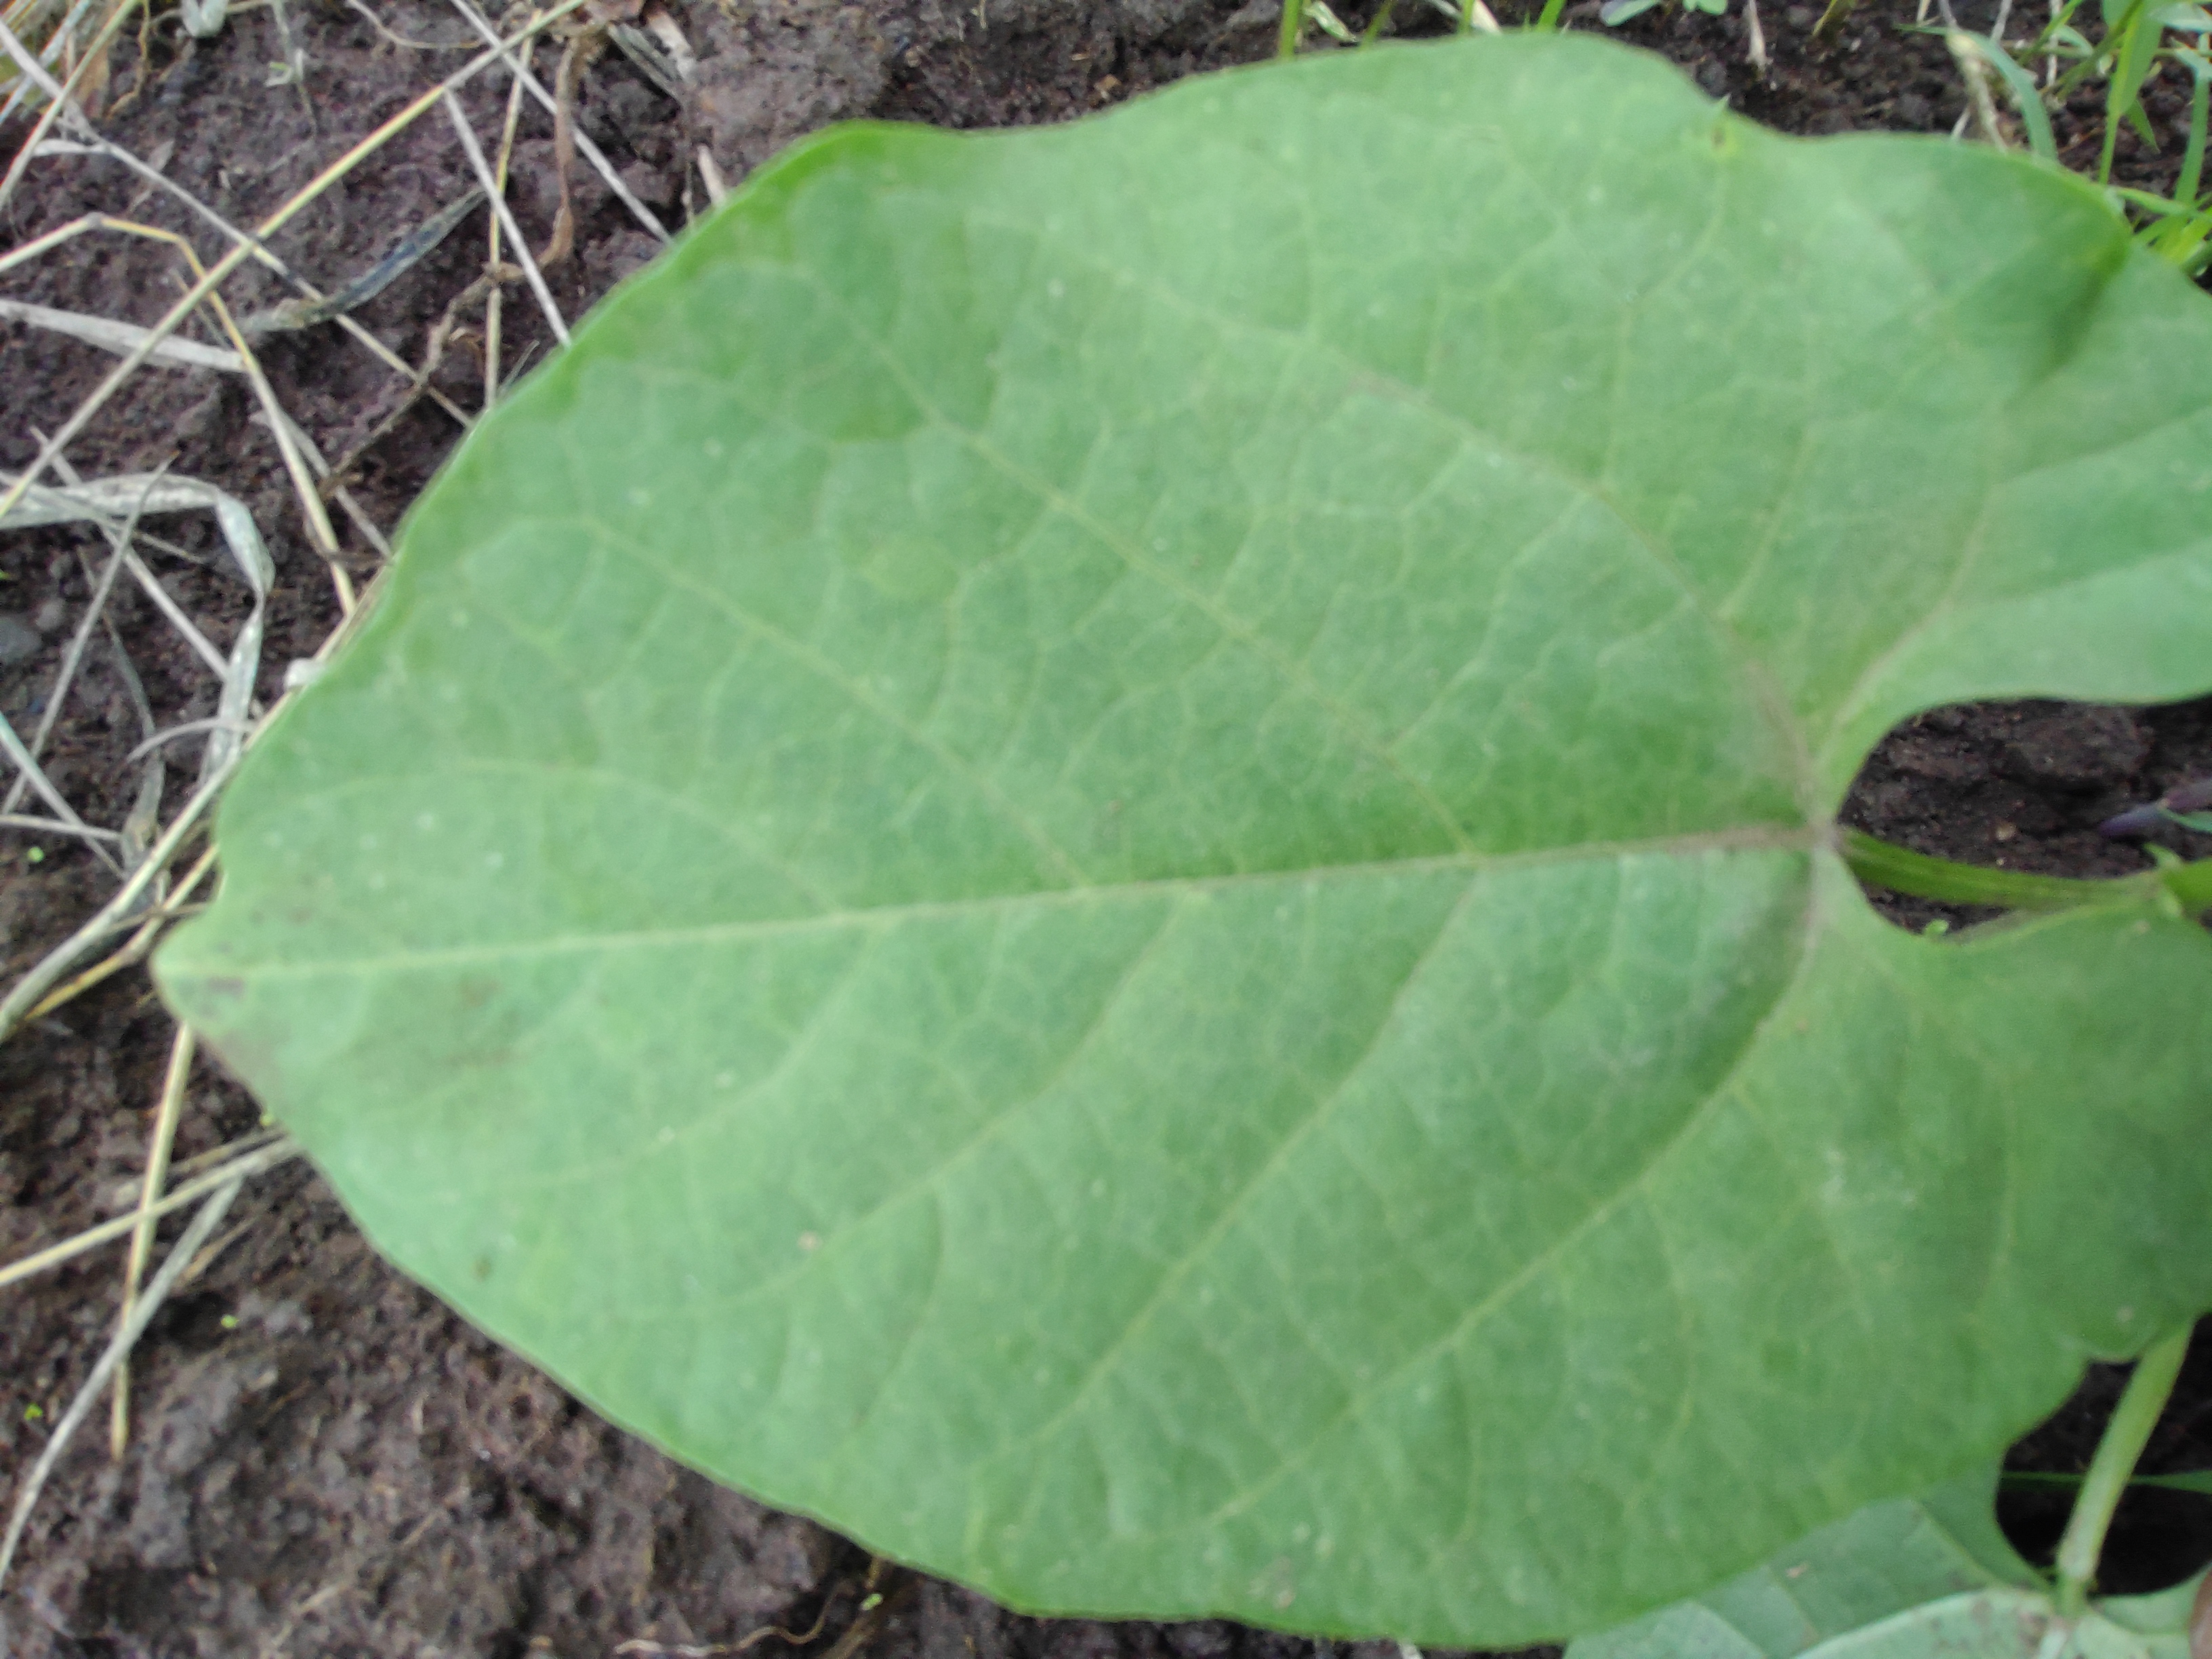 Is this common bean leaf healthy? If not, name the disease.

healthy
